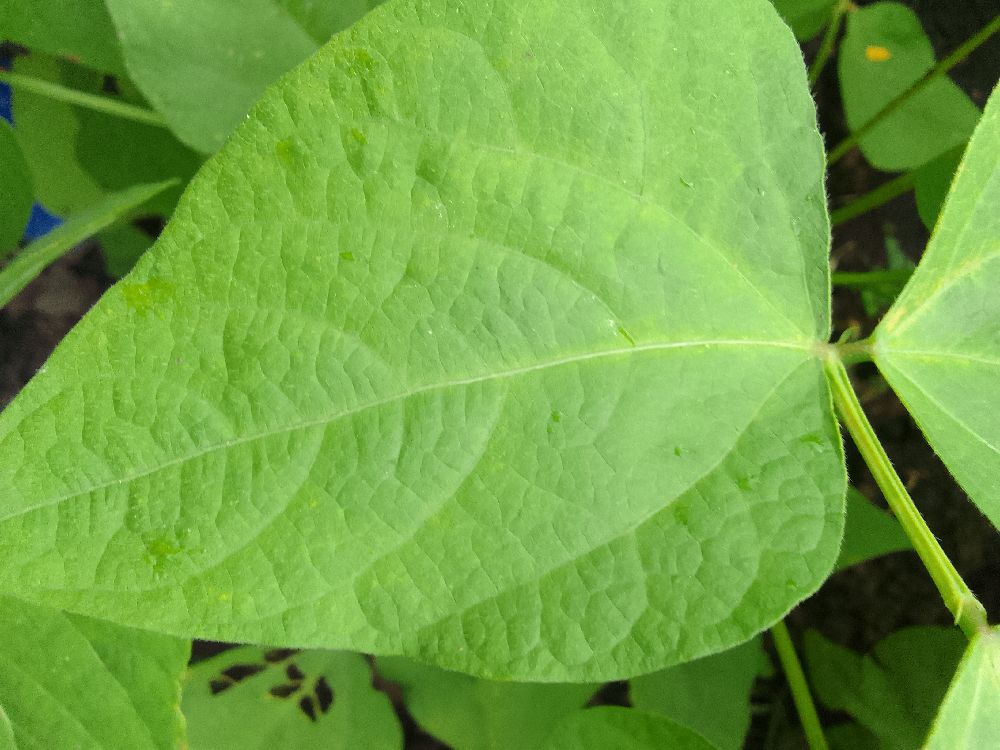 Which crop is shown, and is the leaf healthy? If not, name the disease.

common bean, healthy
